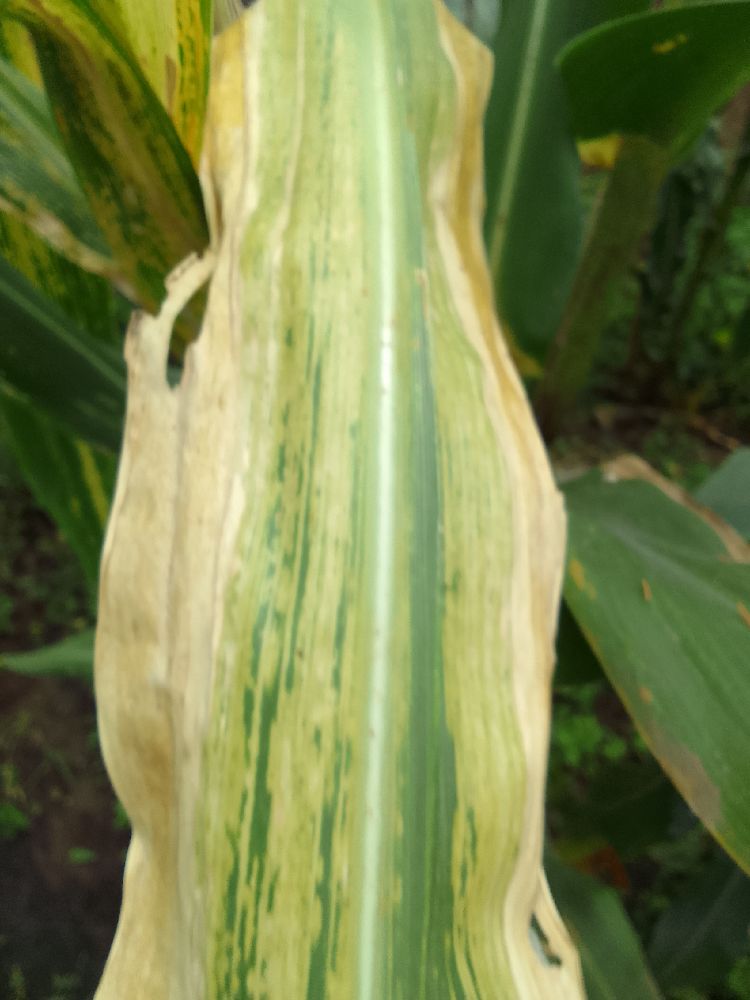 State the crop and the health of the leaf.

maize, maize lethal necrosis
